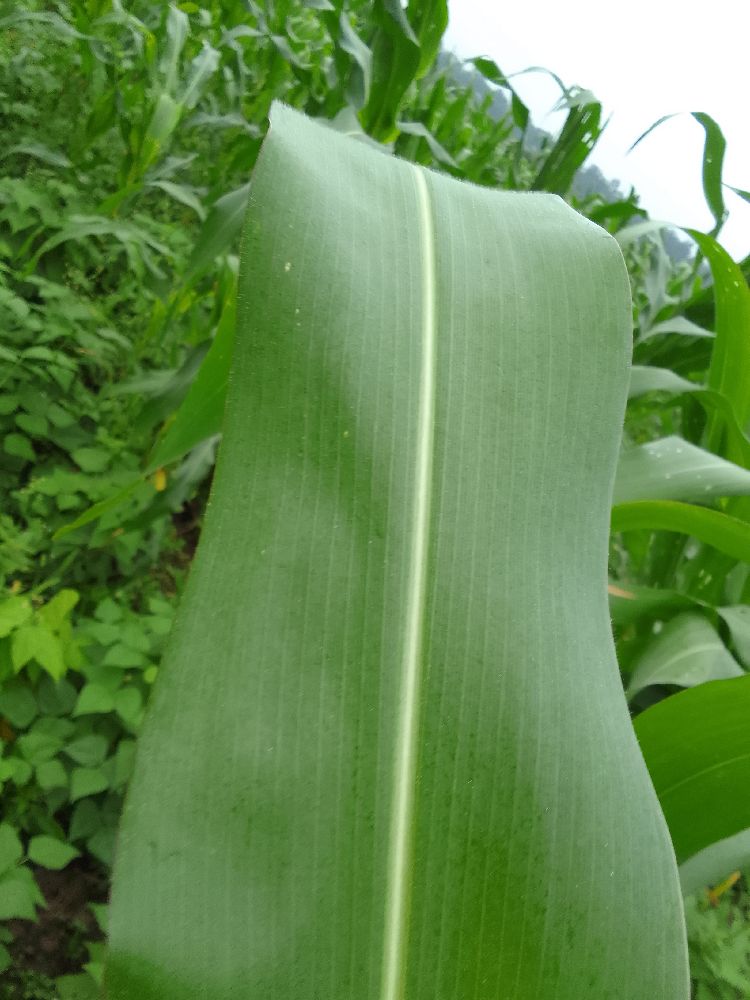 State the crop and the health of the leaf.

maize, healthy
